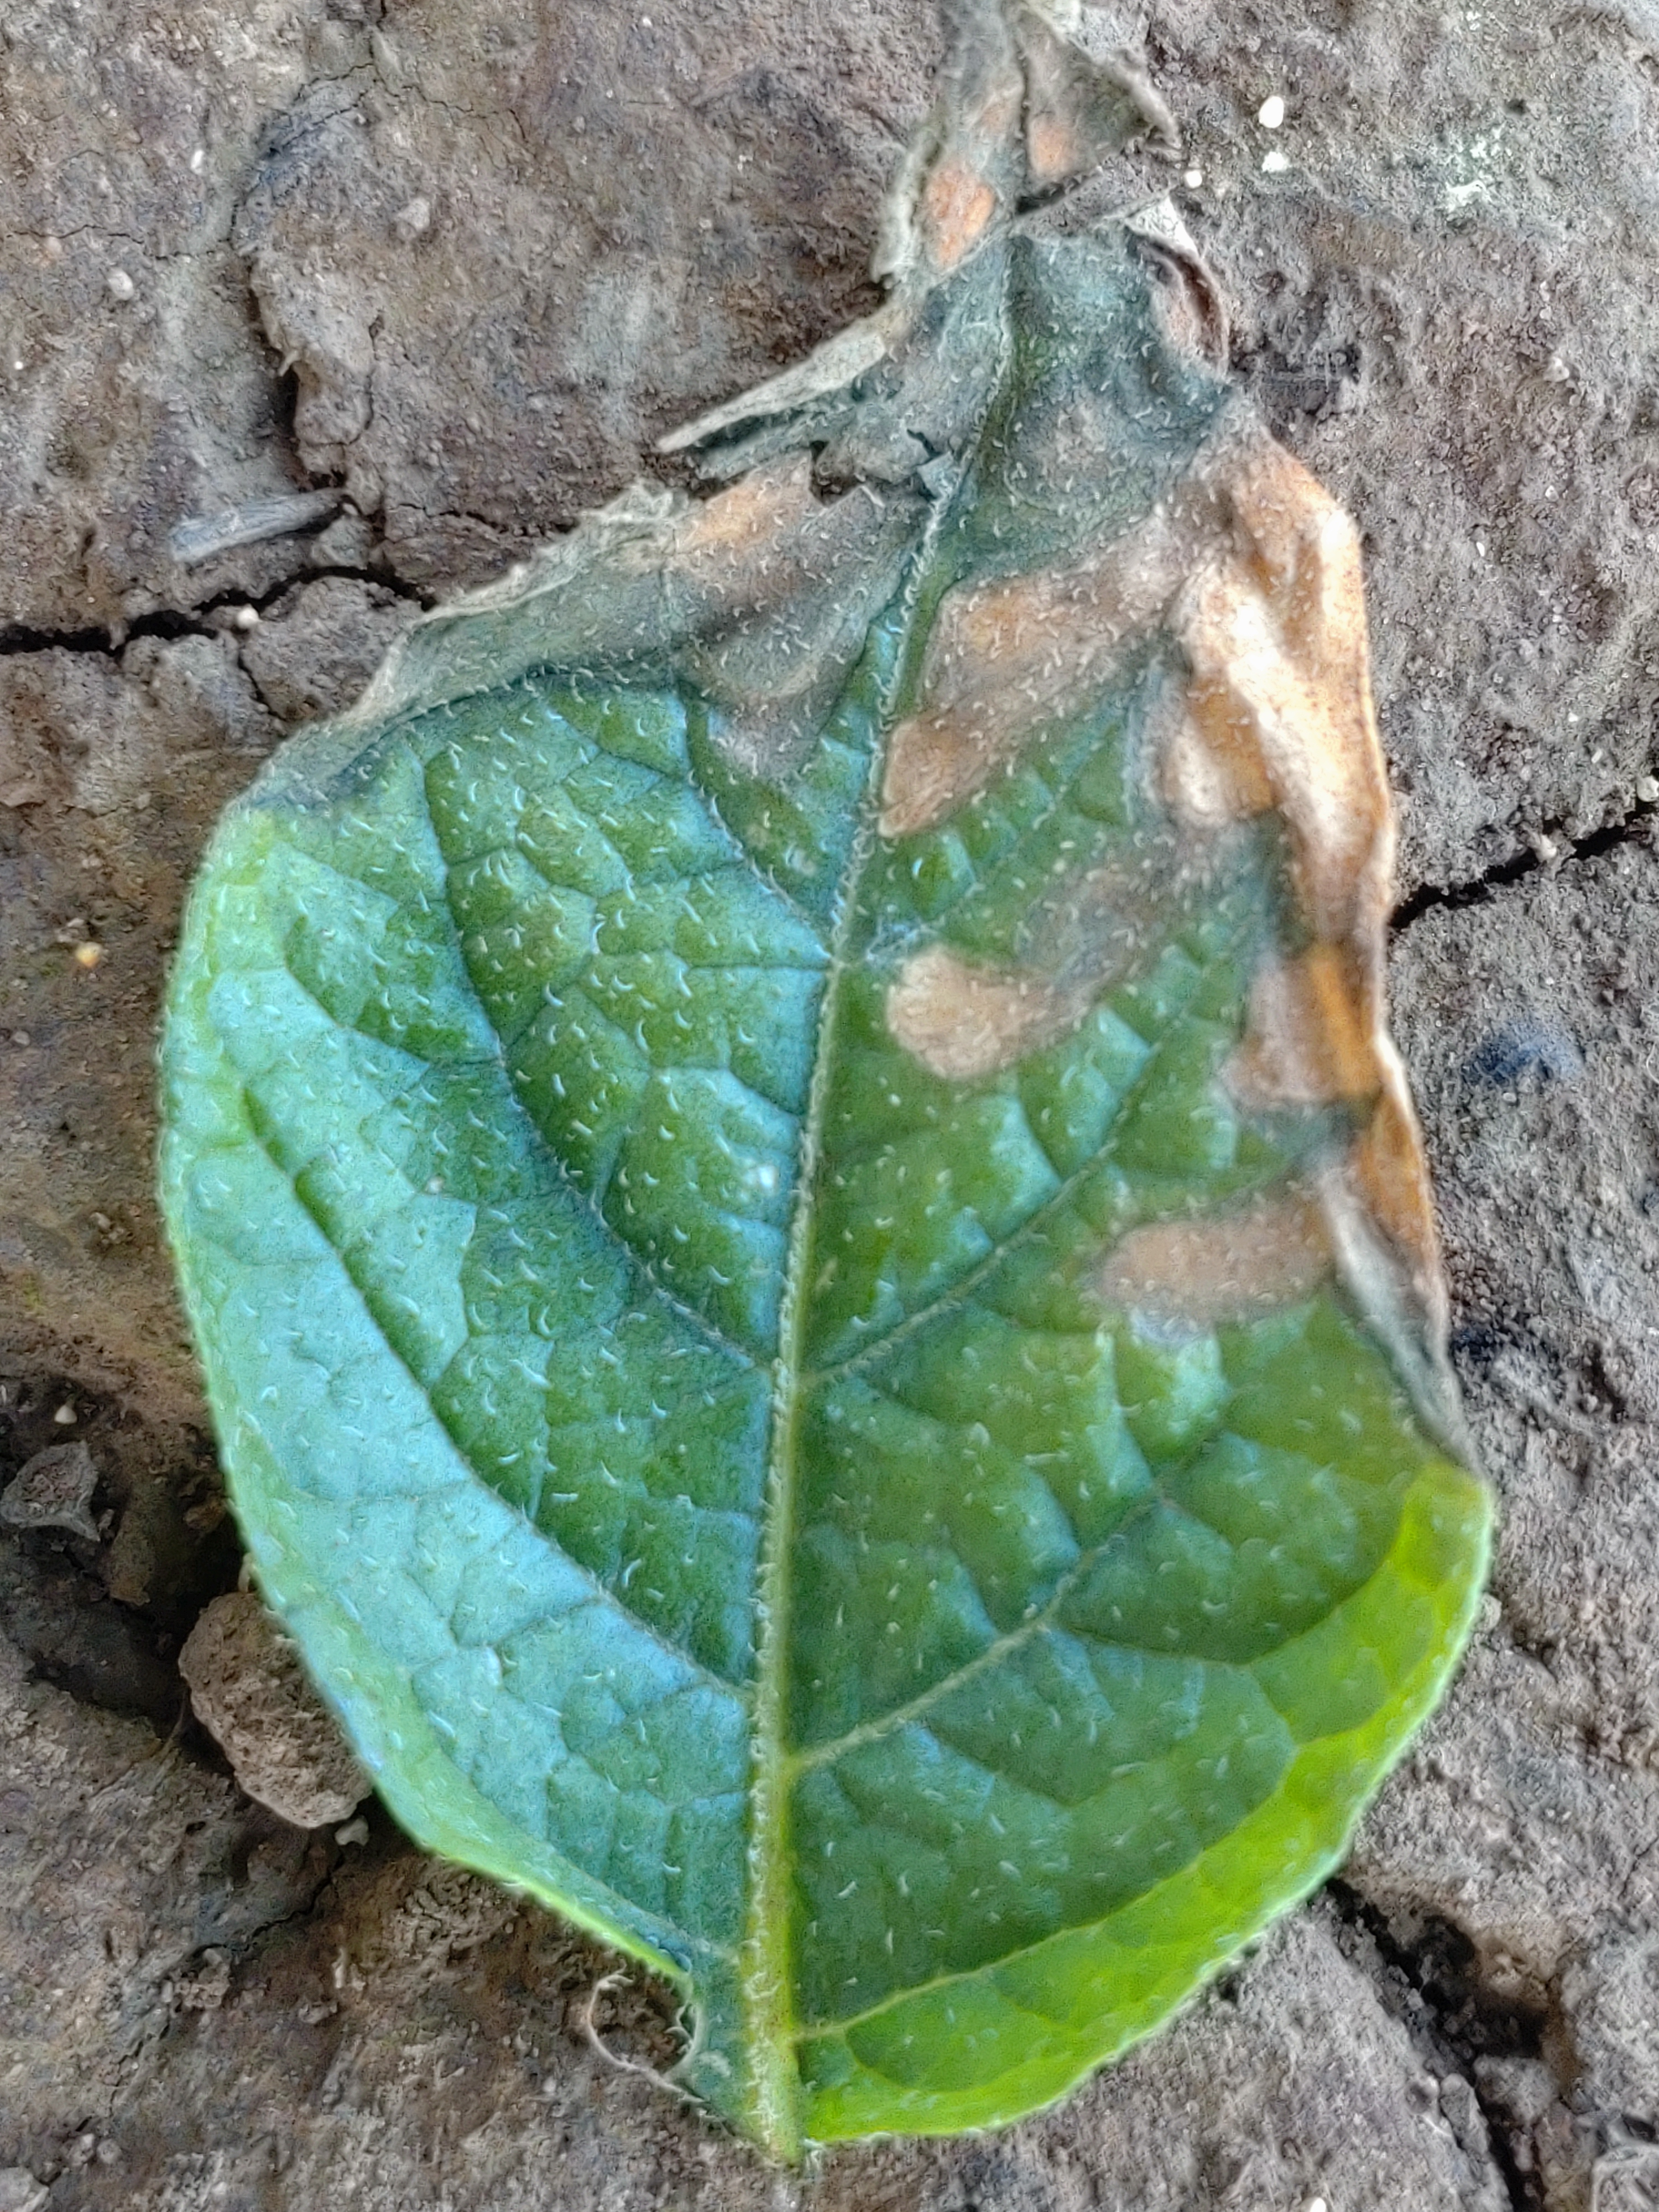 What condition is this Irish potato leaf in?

early blight
